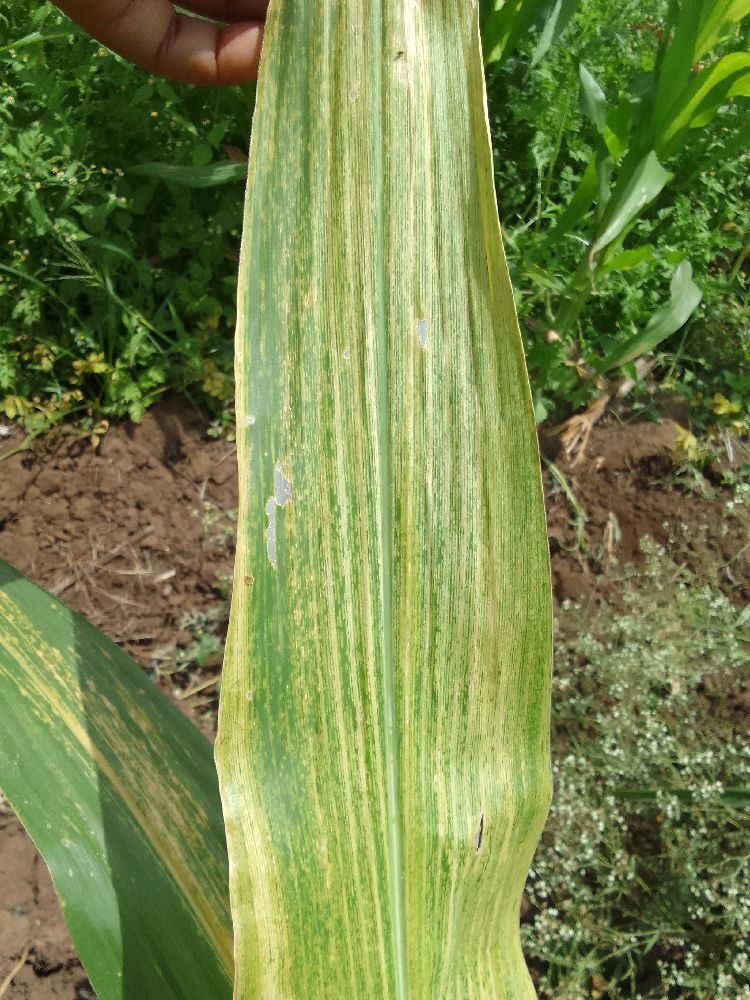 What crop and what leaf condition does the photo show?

maize, maize lethal necrosis
